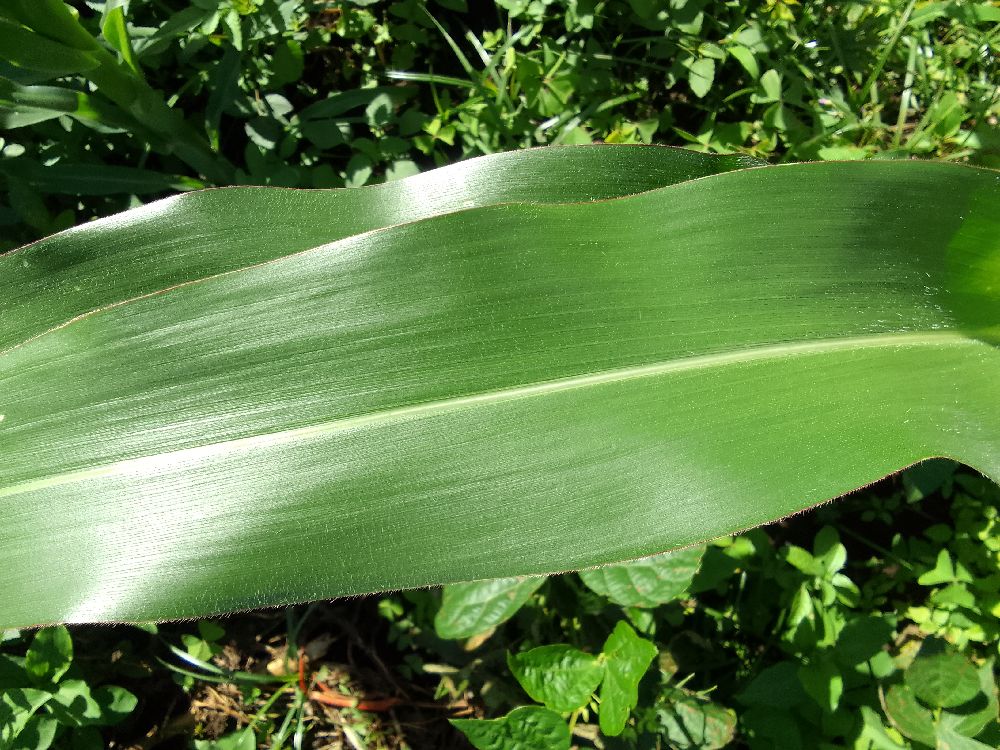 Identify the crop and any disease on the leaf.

maize, healthy
